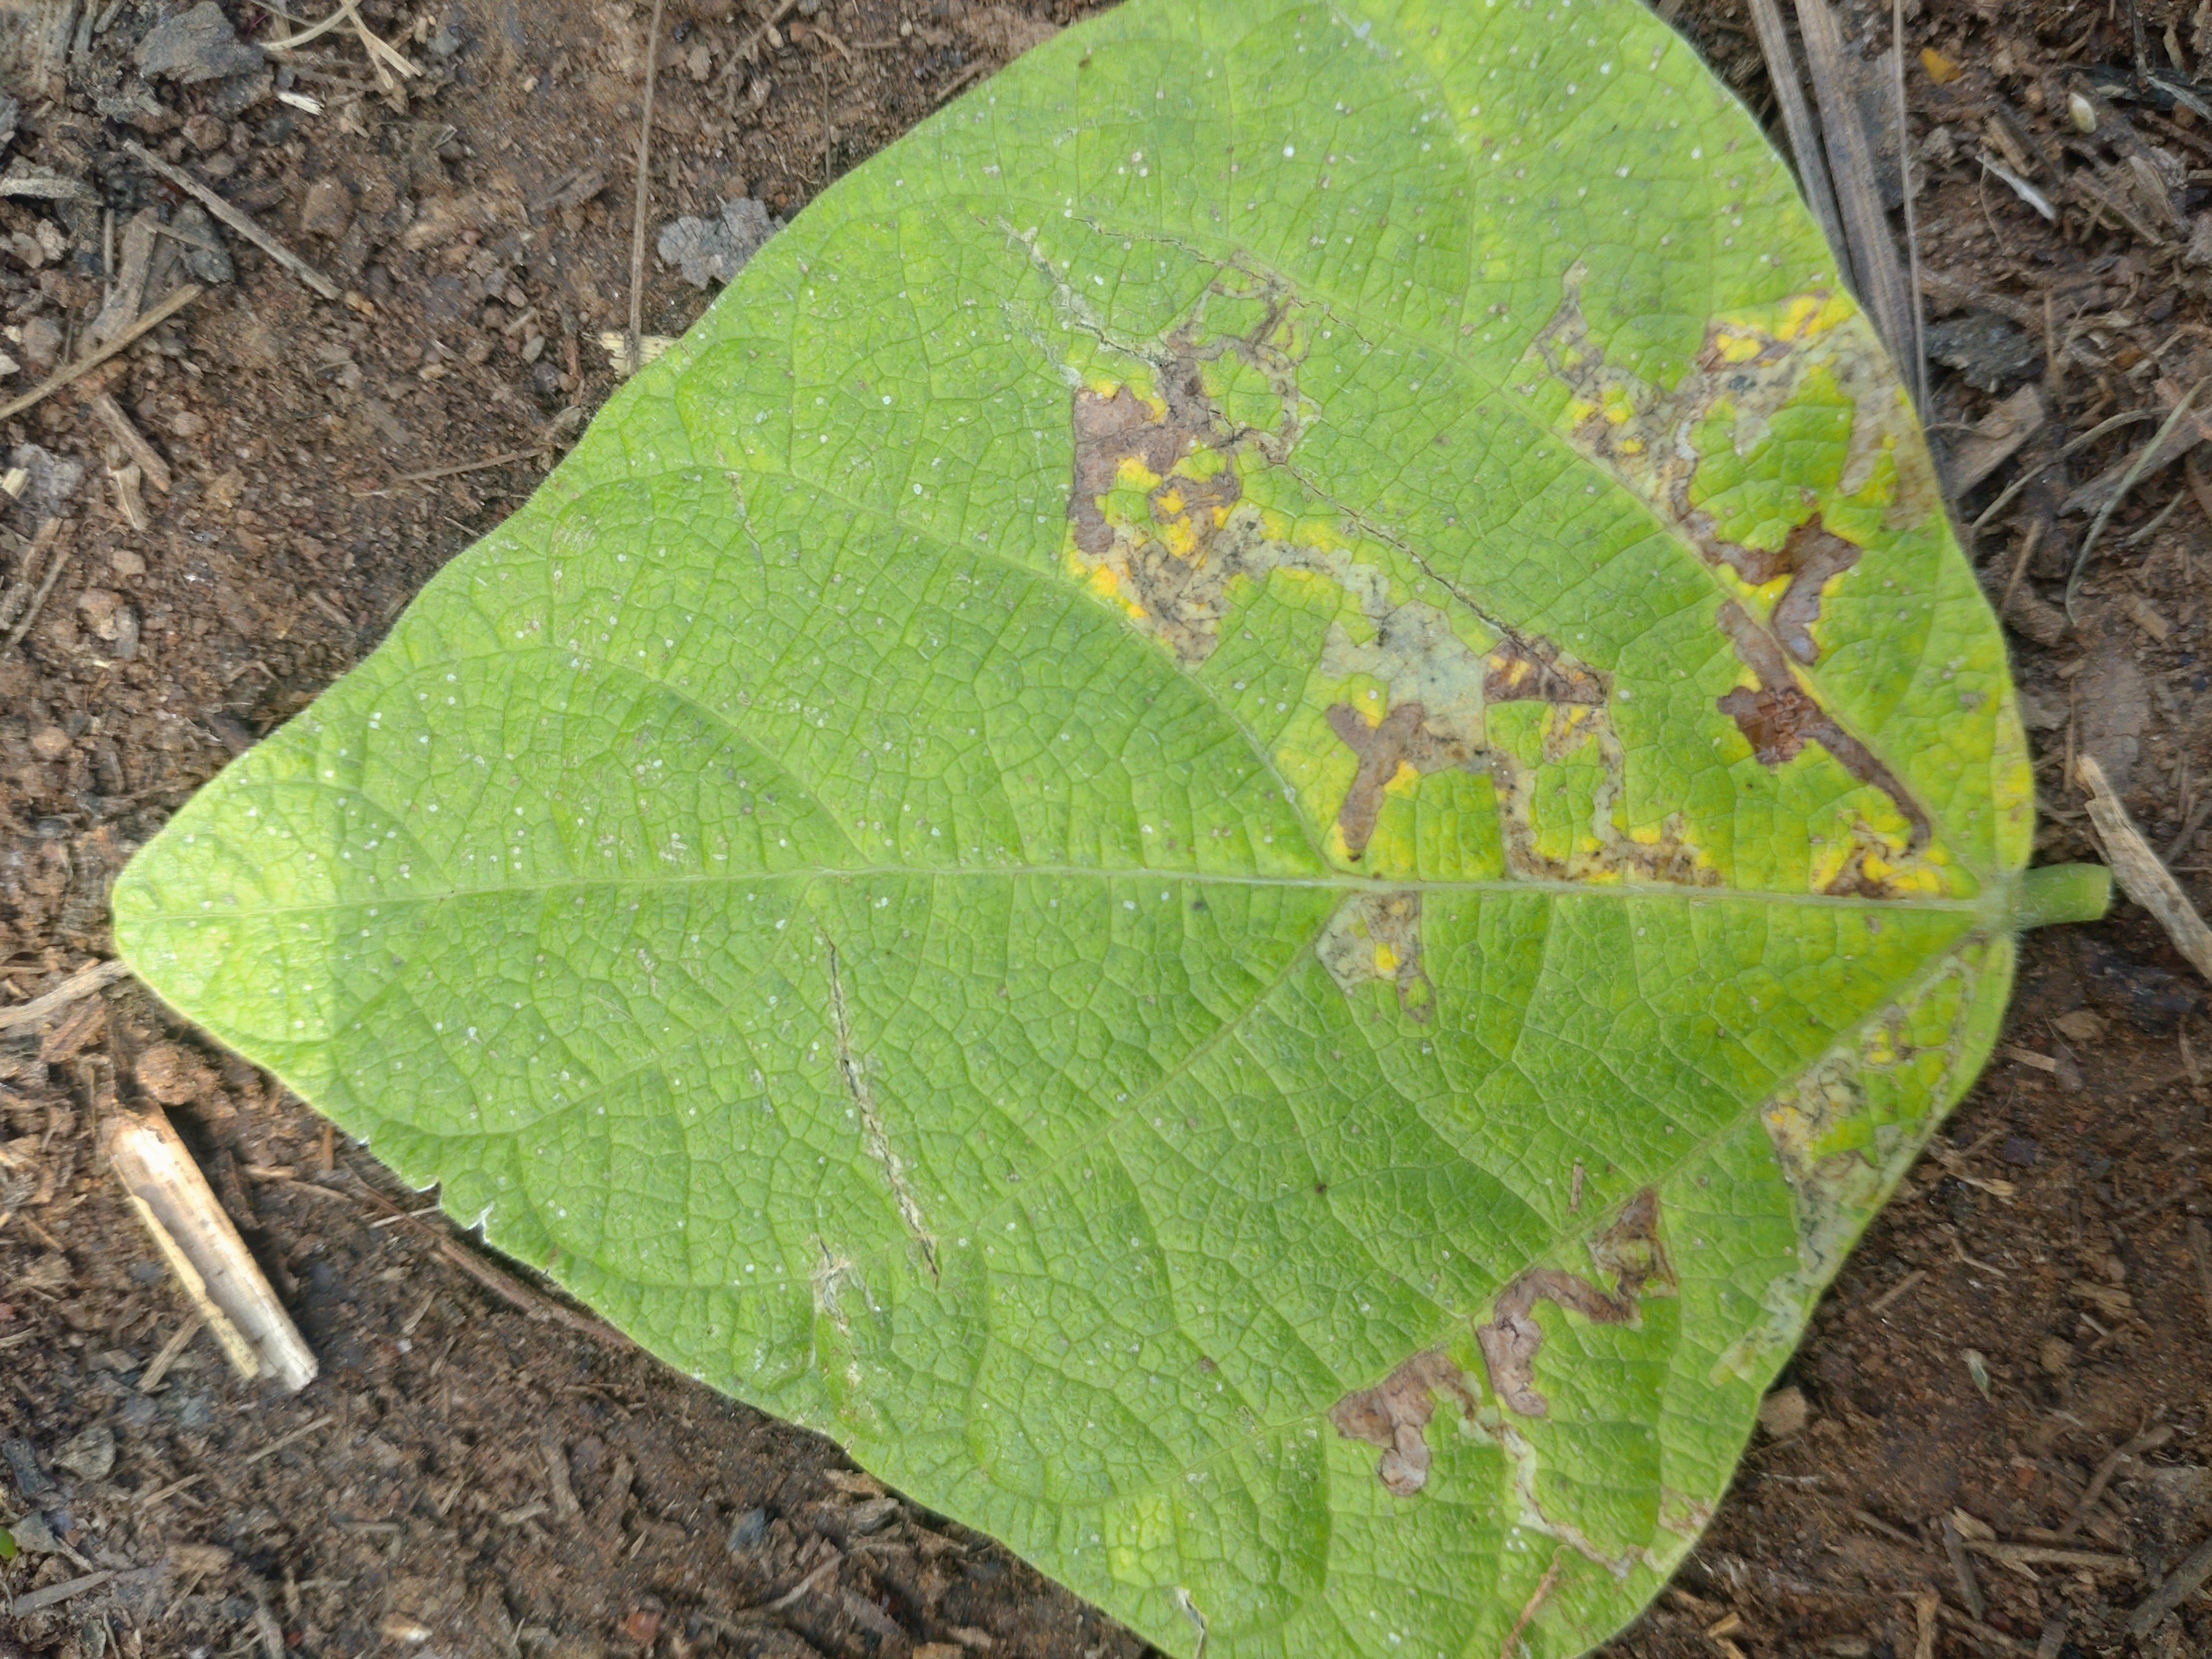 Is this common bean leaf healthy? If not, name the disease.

anthracnose
